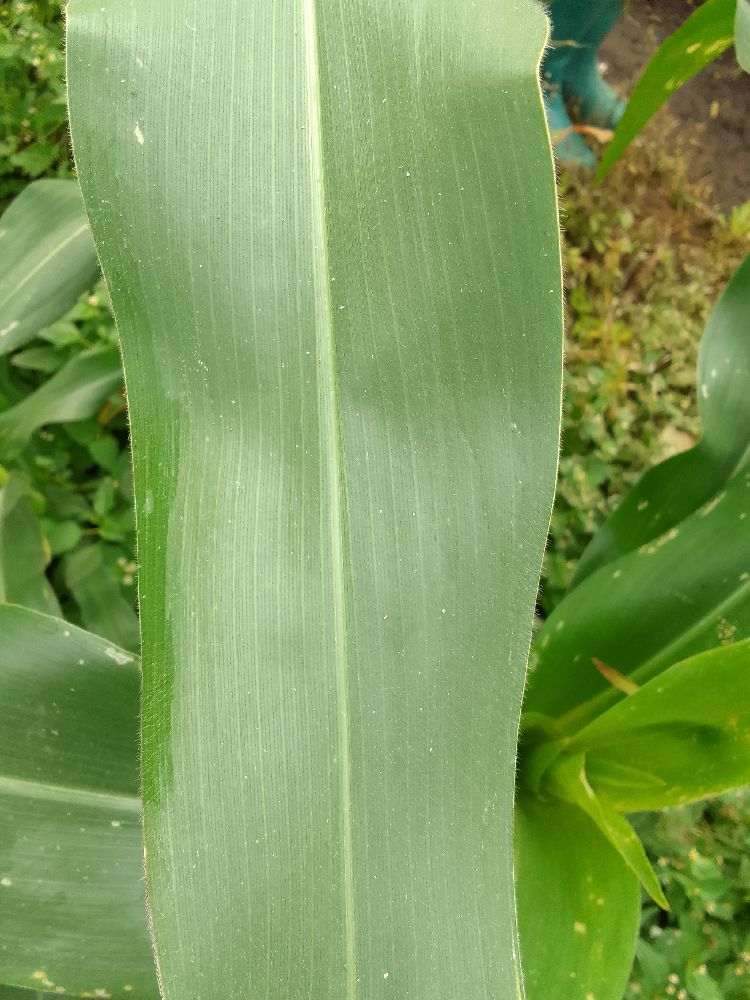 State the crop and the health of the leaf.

maize, healthy
